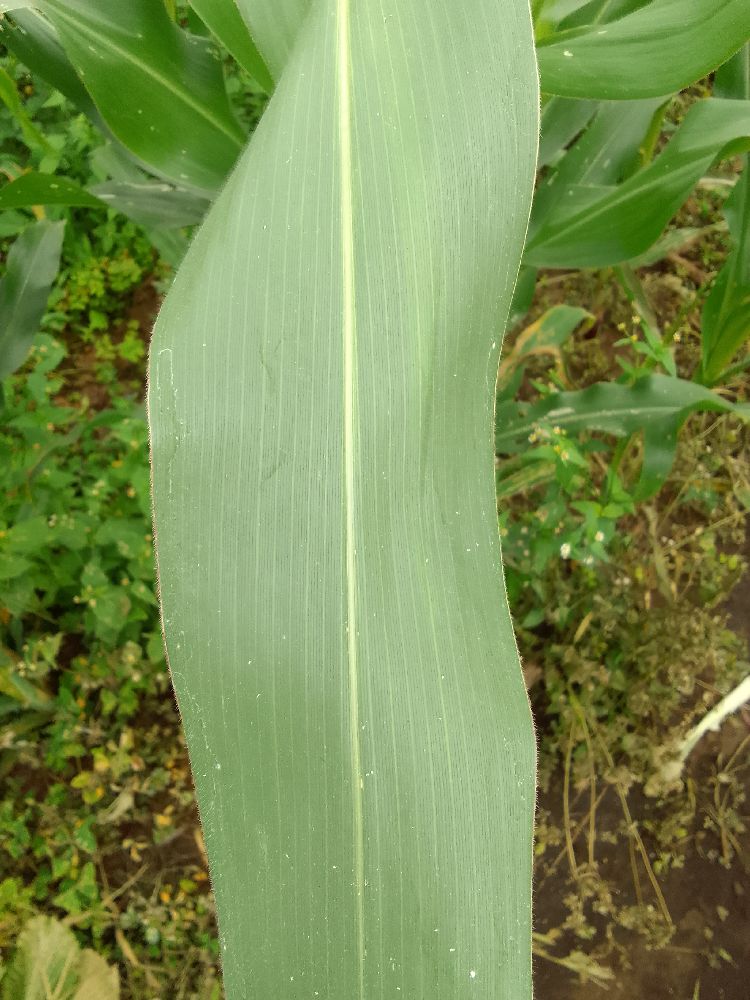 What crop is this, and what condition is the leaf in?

maize, healthy
